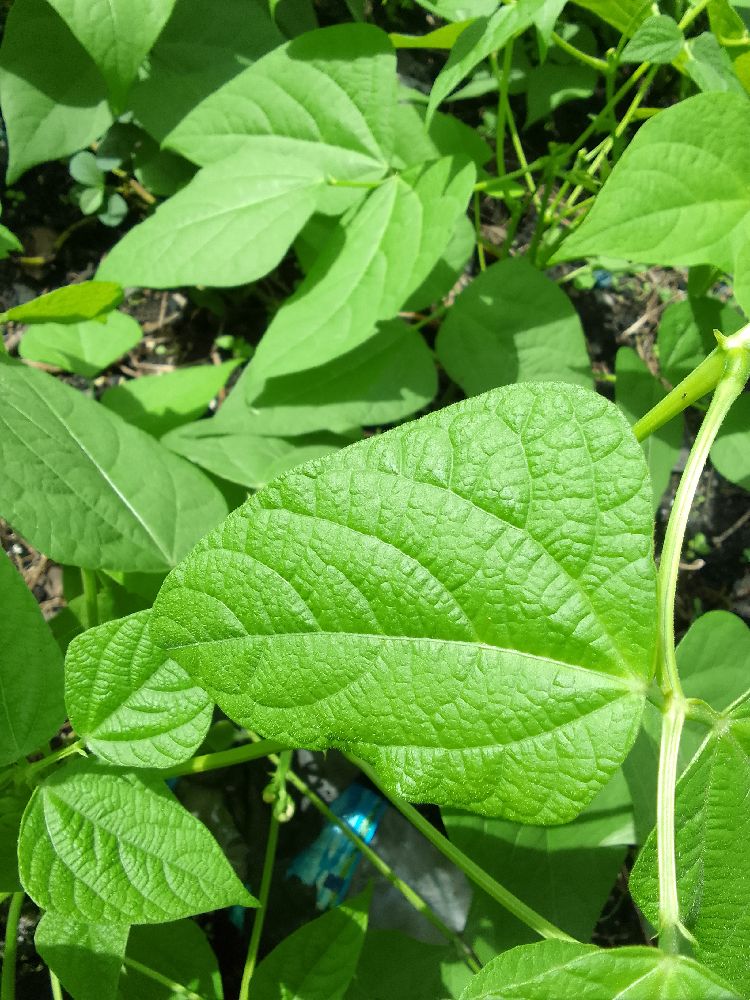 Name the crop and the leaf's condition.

common bean, healthy
